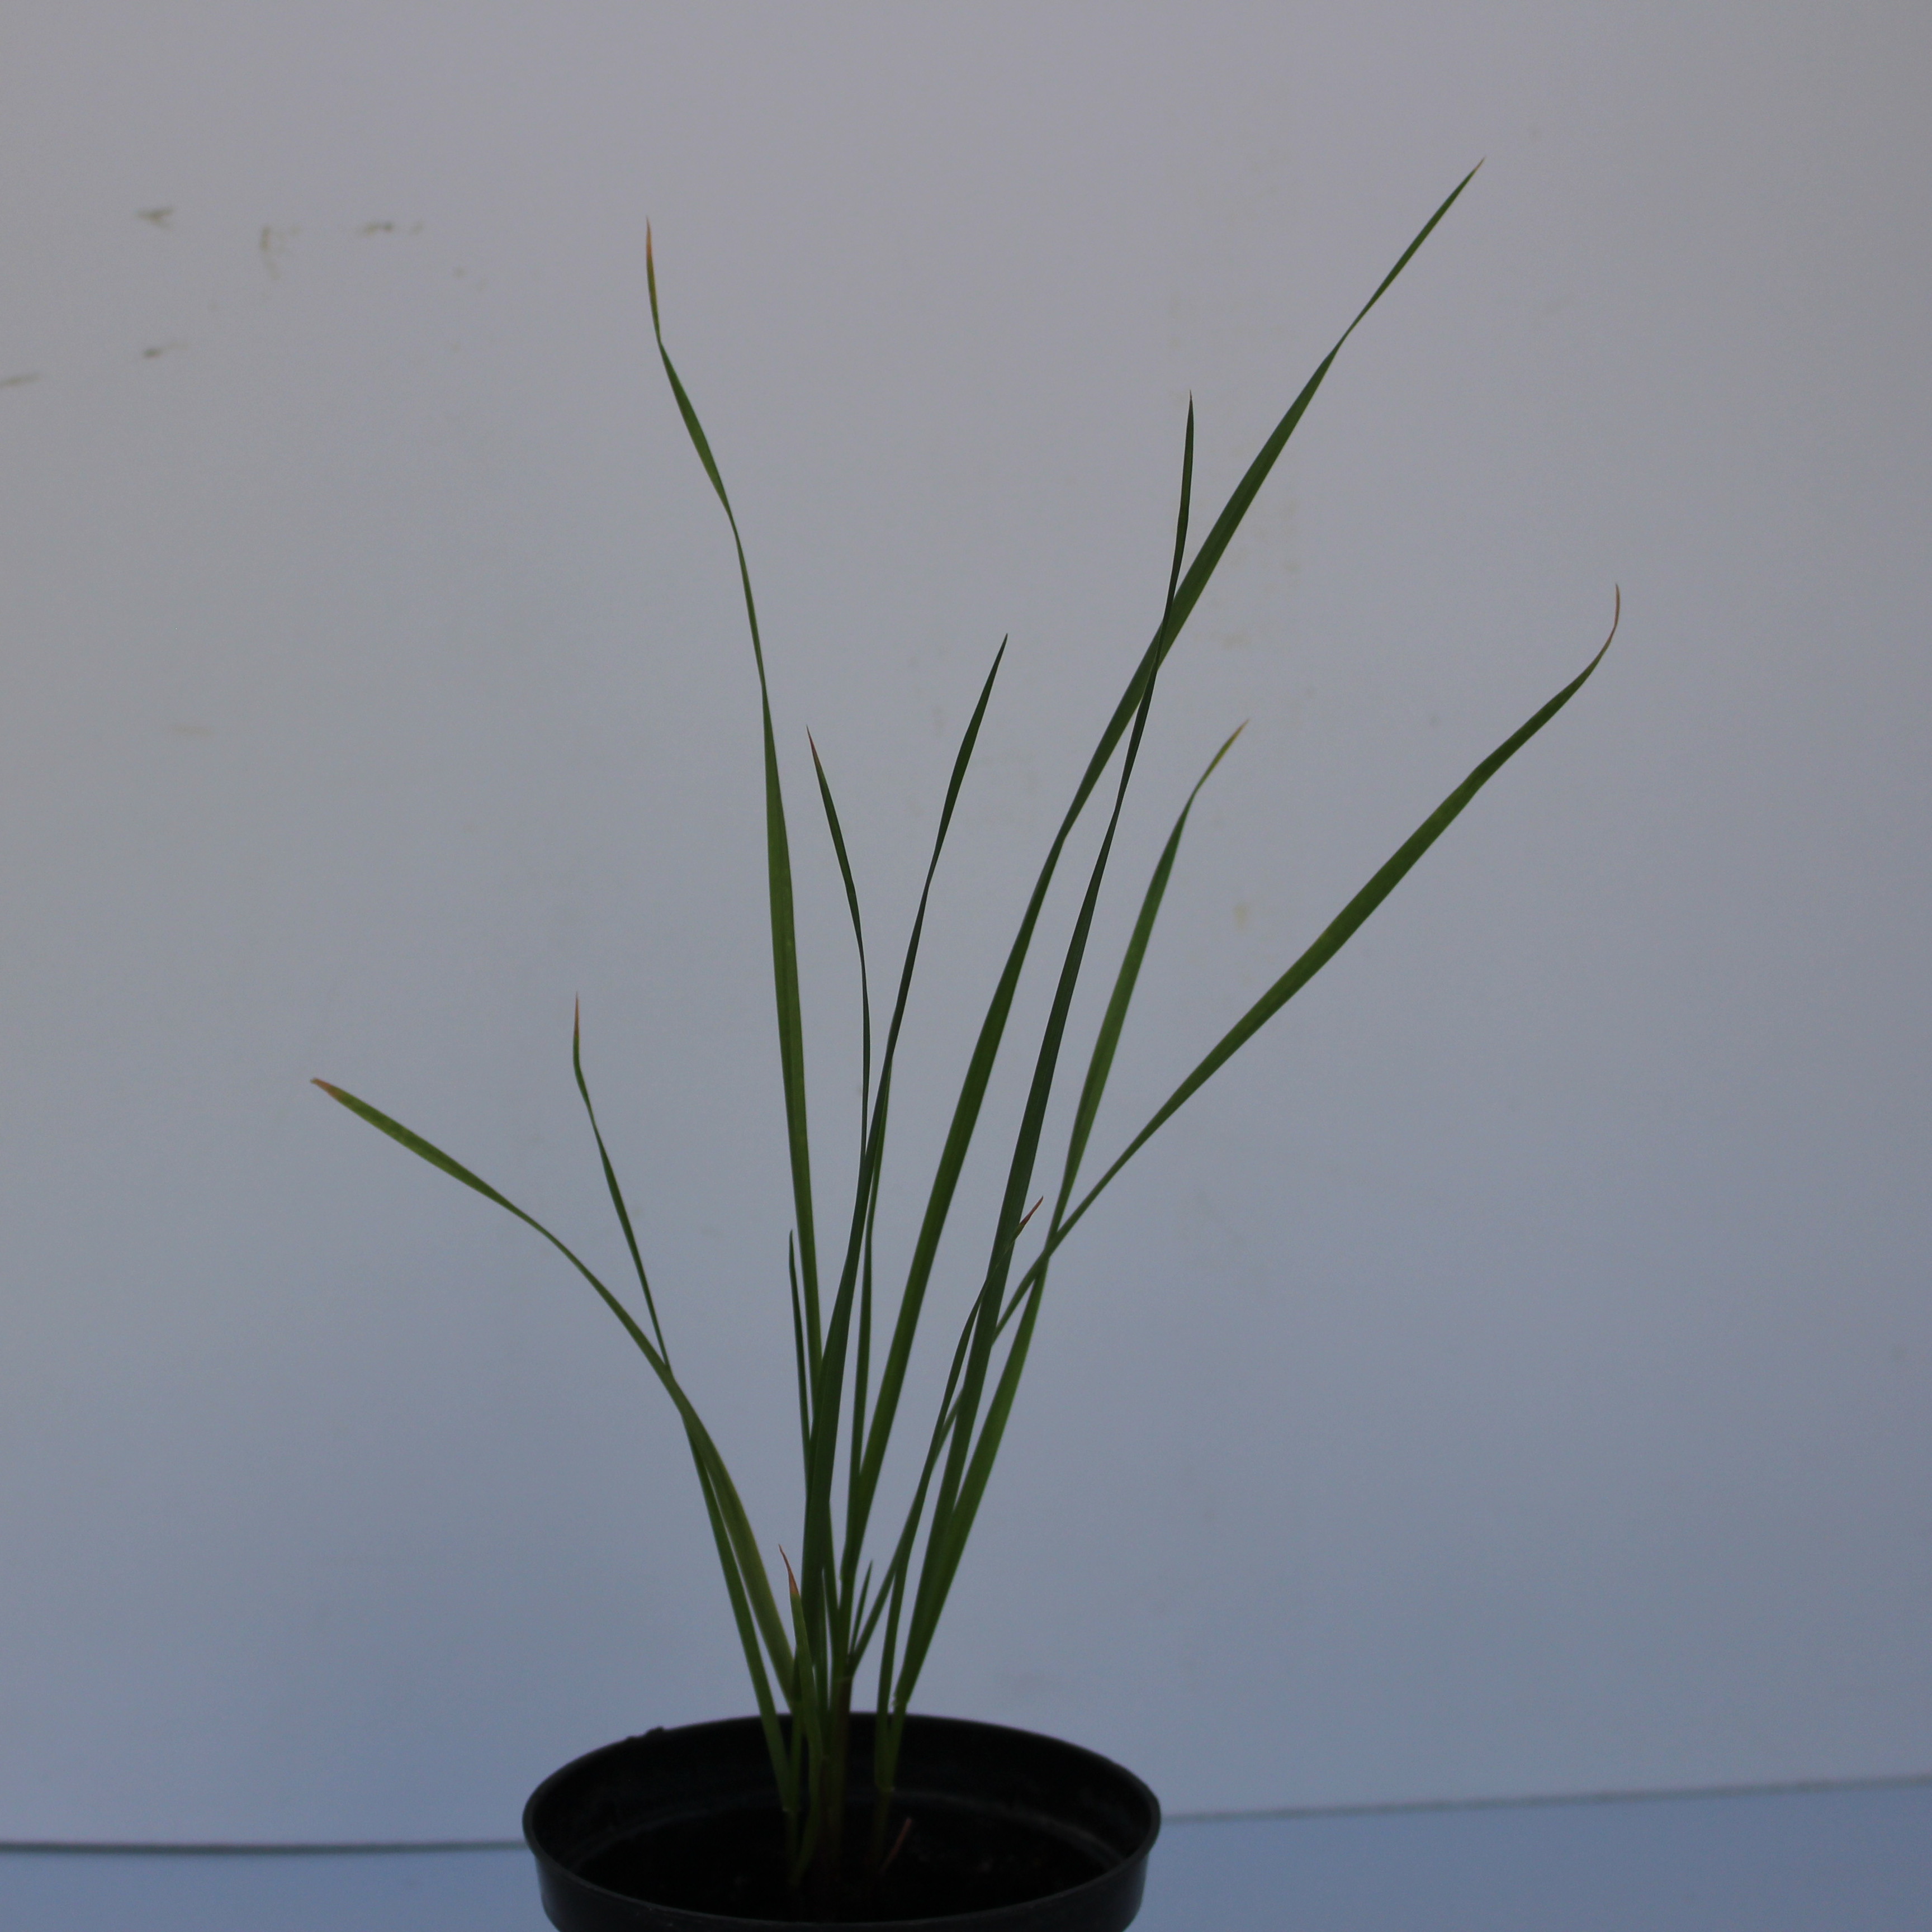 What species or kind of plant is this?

Lolium multiflorum
